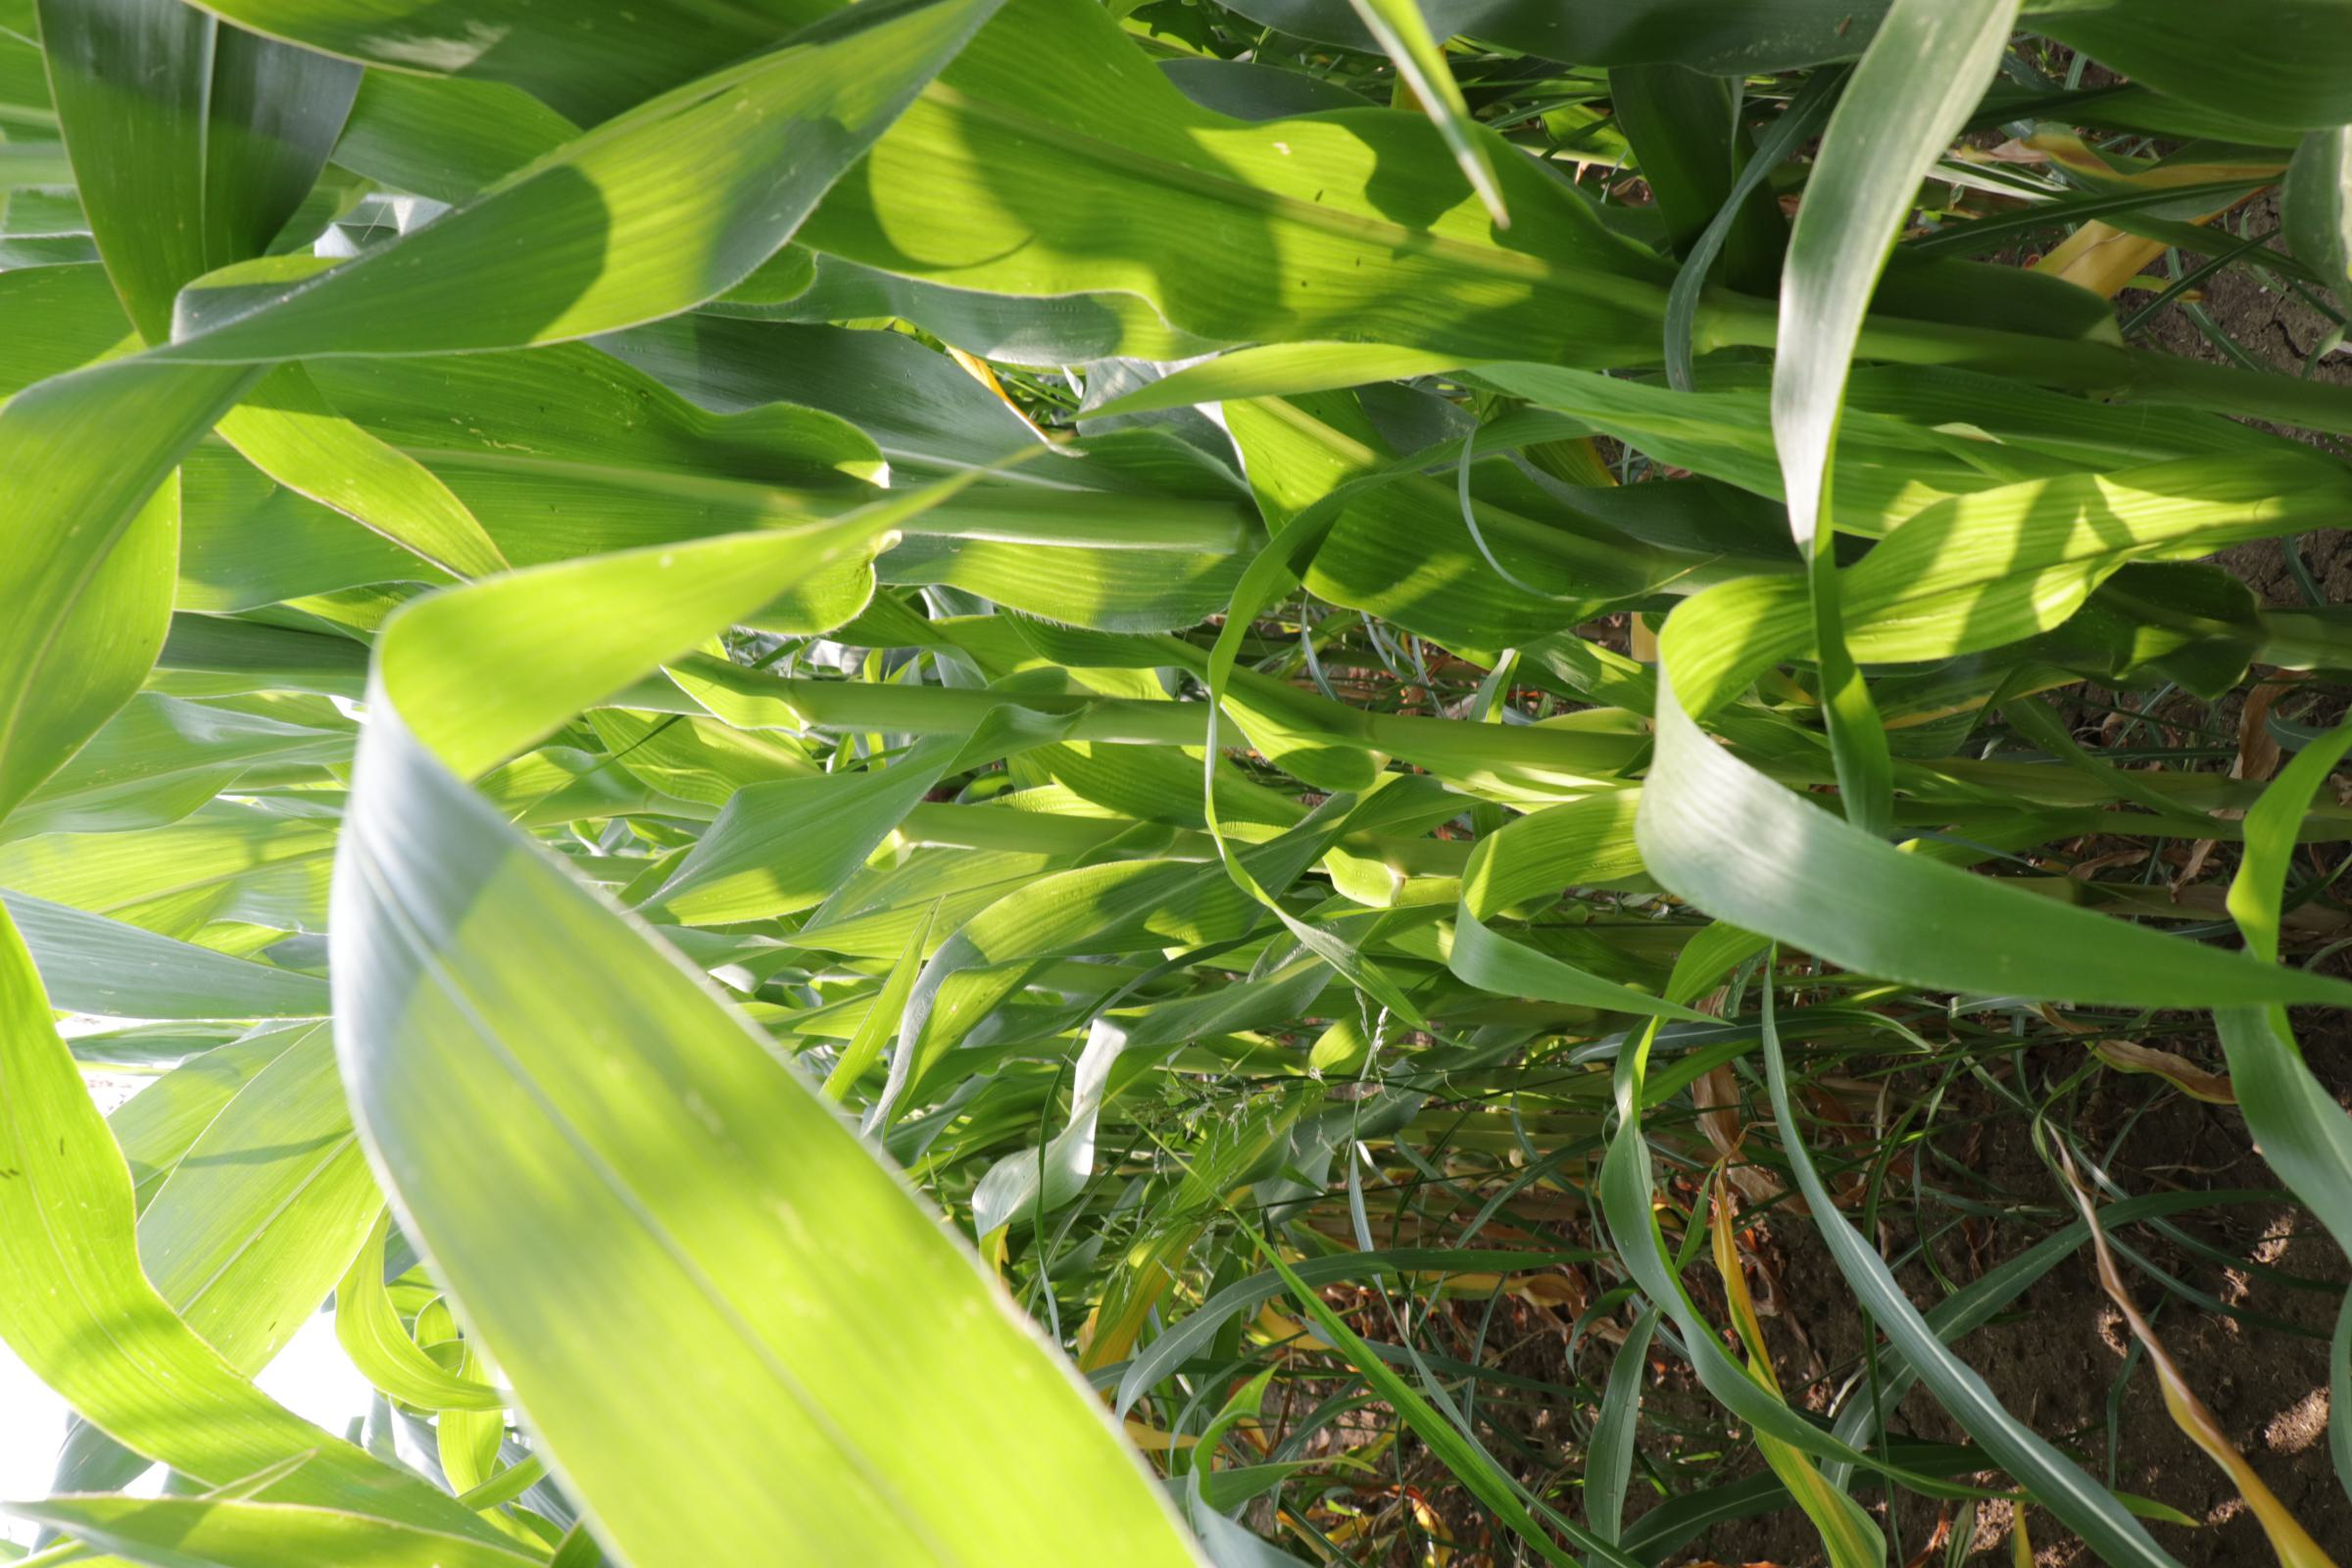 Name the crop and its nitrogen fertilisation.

maize, full nitrogen fertilisation
